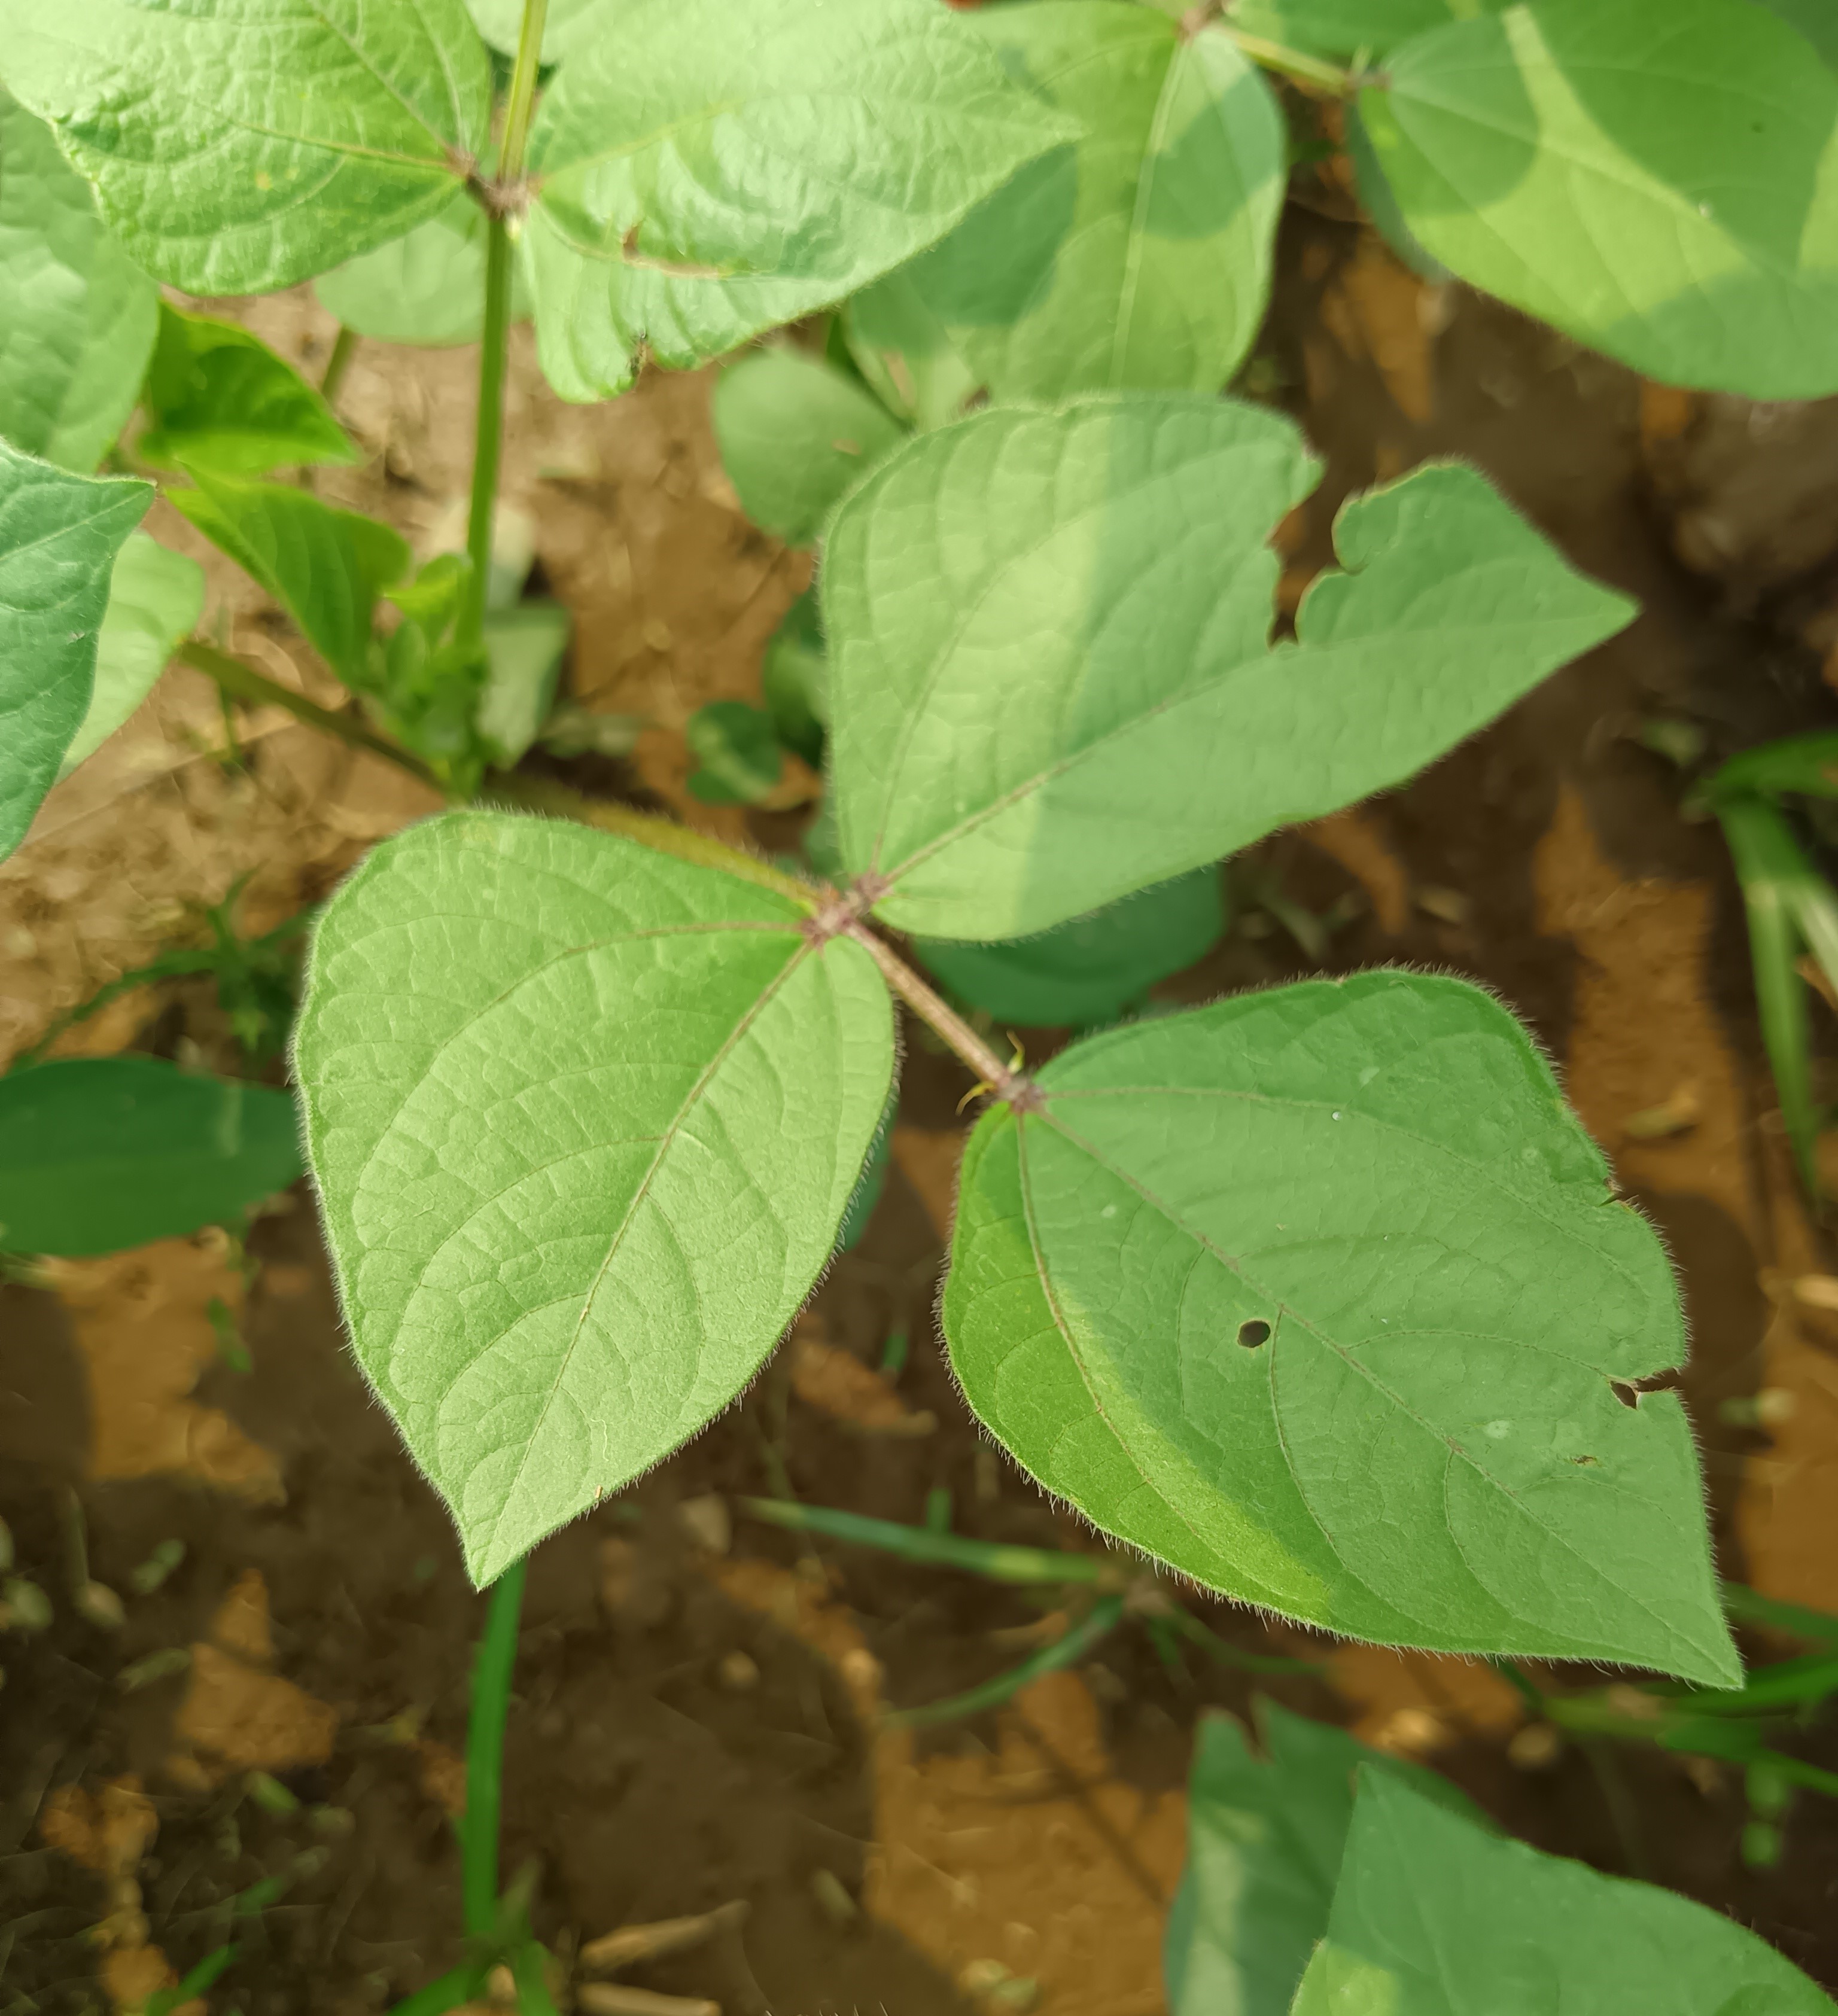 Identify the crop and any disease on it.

mungbean, healthy
